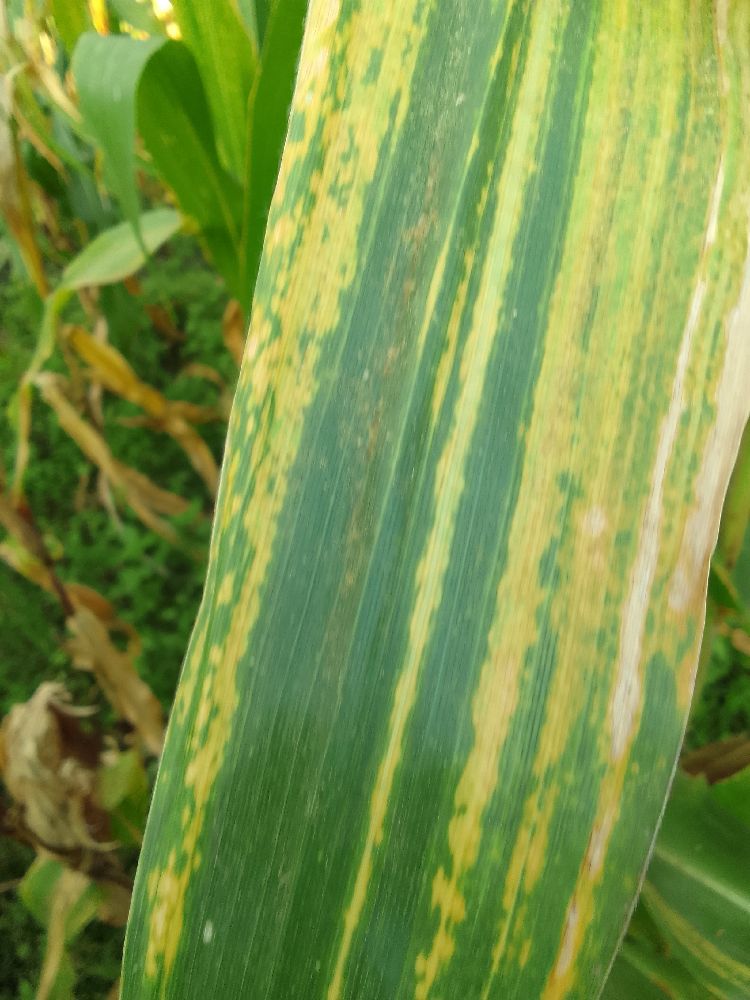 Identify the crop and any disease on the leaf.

maize, maize lethal necrosis
